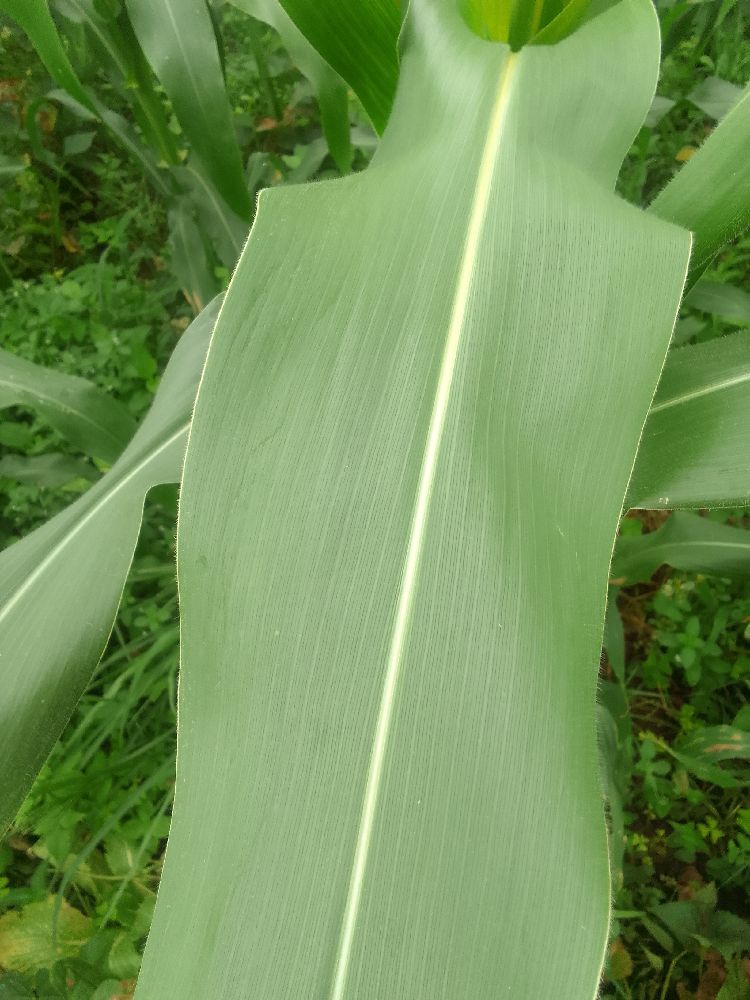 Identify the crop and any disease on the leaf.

maize, healthy
